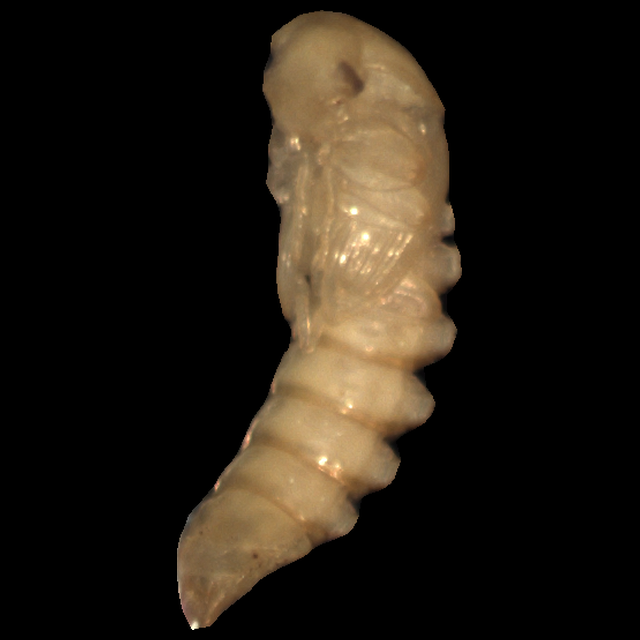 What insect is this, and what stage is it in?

mealworm pupa
